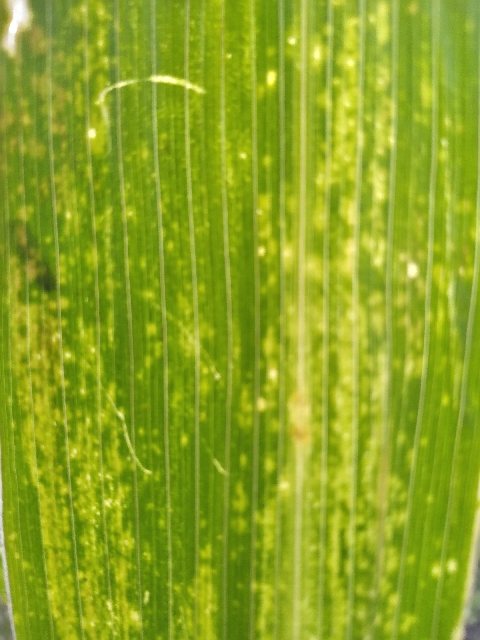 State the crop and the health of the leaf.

maize, maize lethal necrosis
